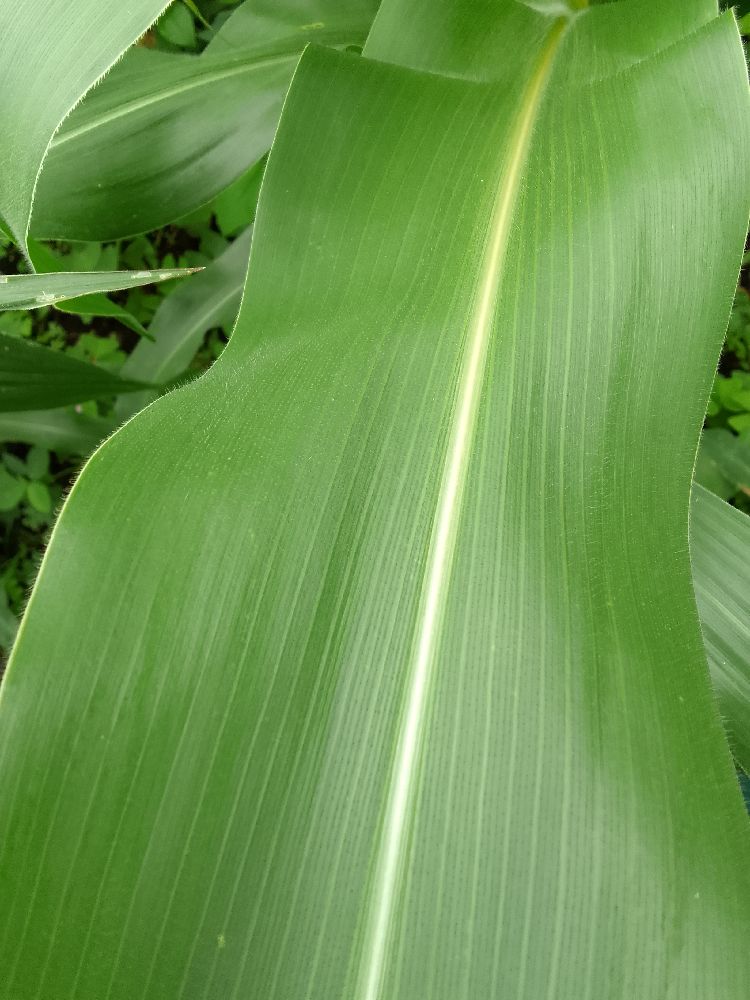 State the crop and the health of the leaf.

maize, healthy
